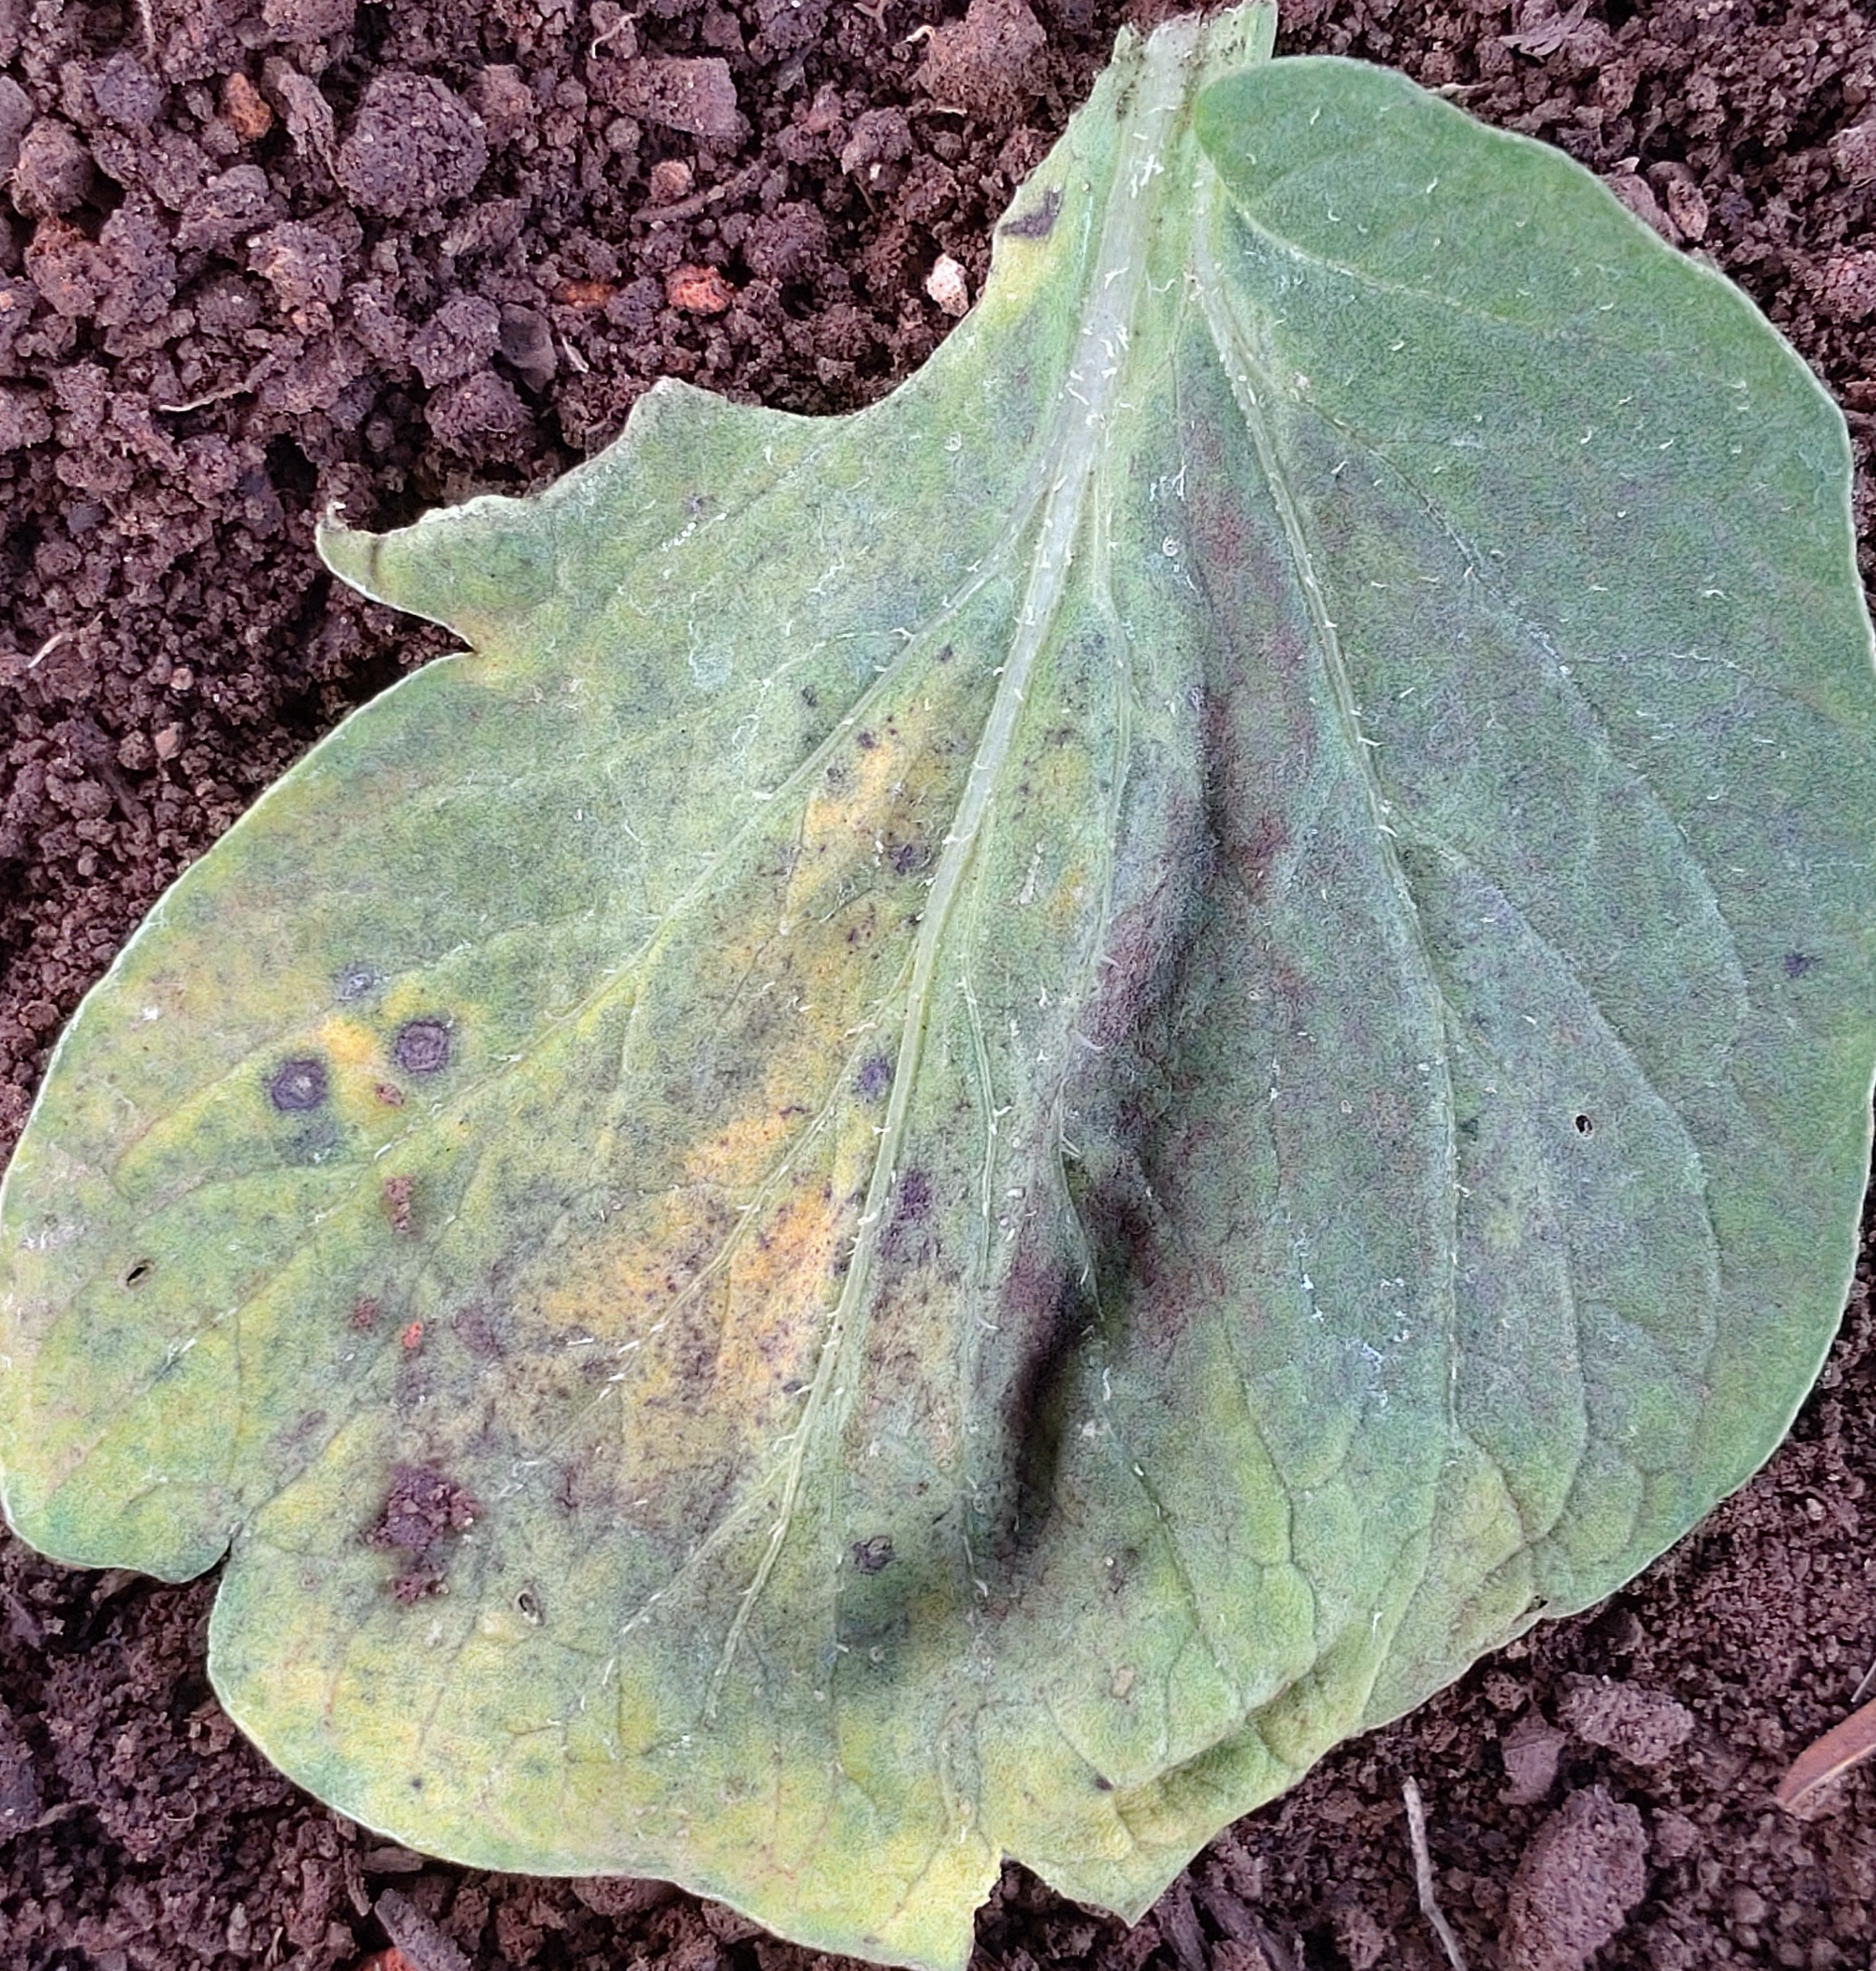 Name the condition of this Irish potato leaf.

late blight
